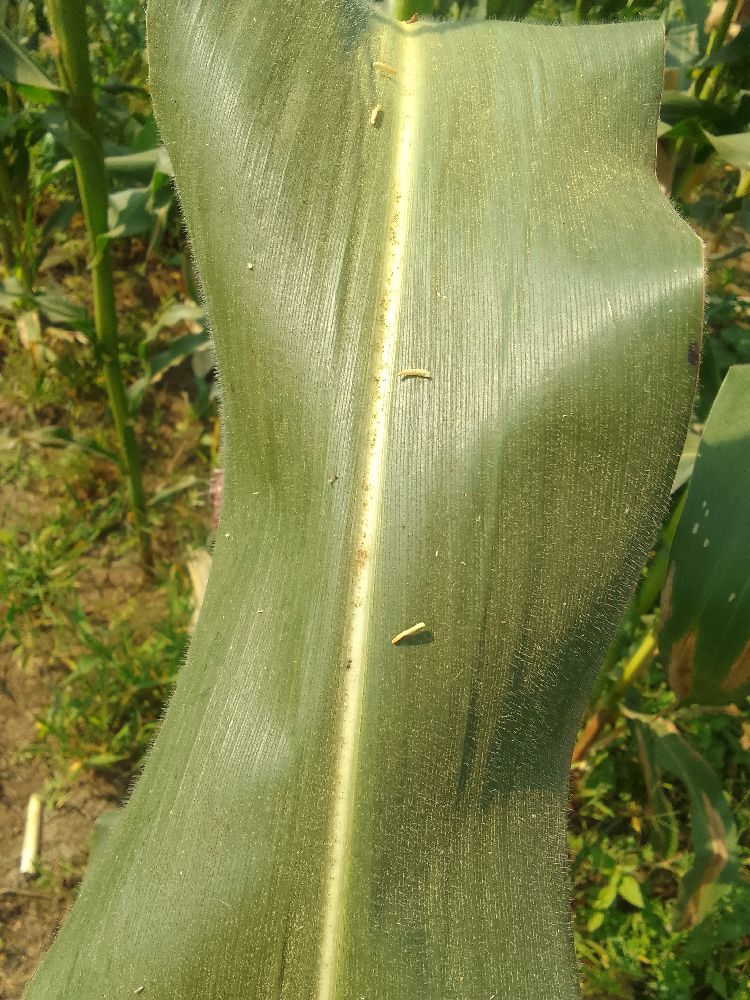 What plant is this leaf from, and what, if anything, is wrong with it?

maize, healthy
